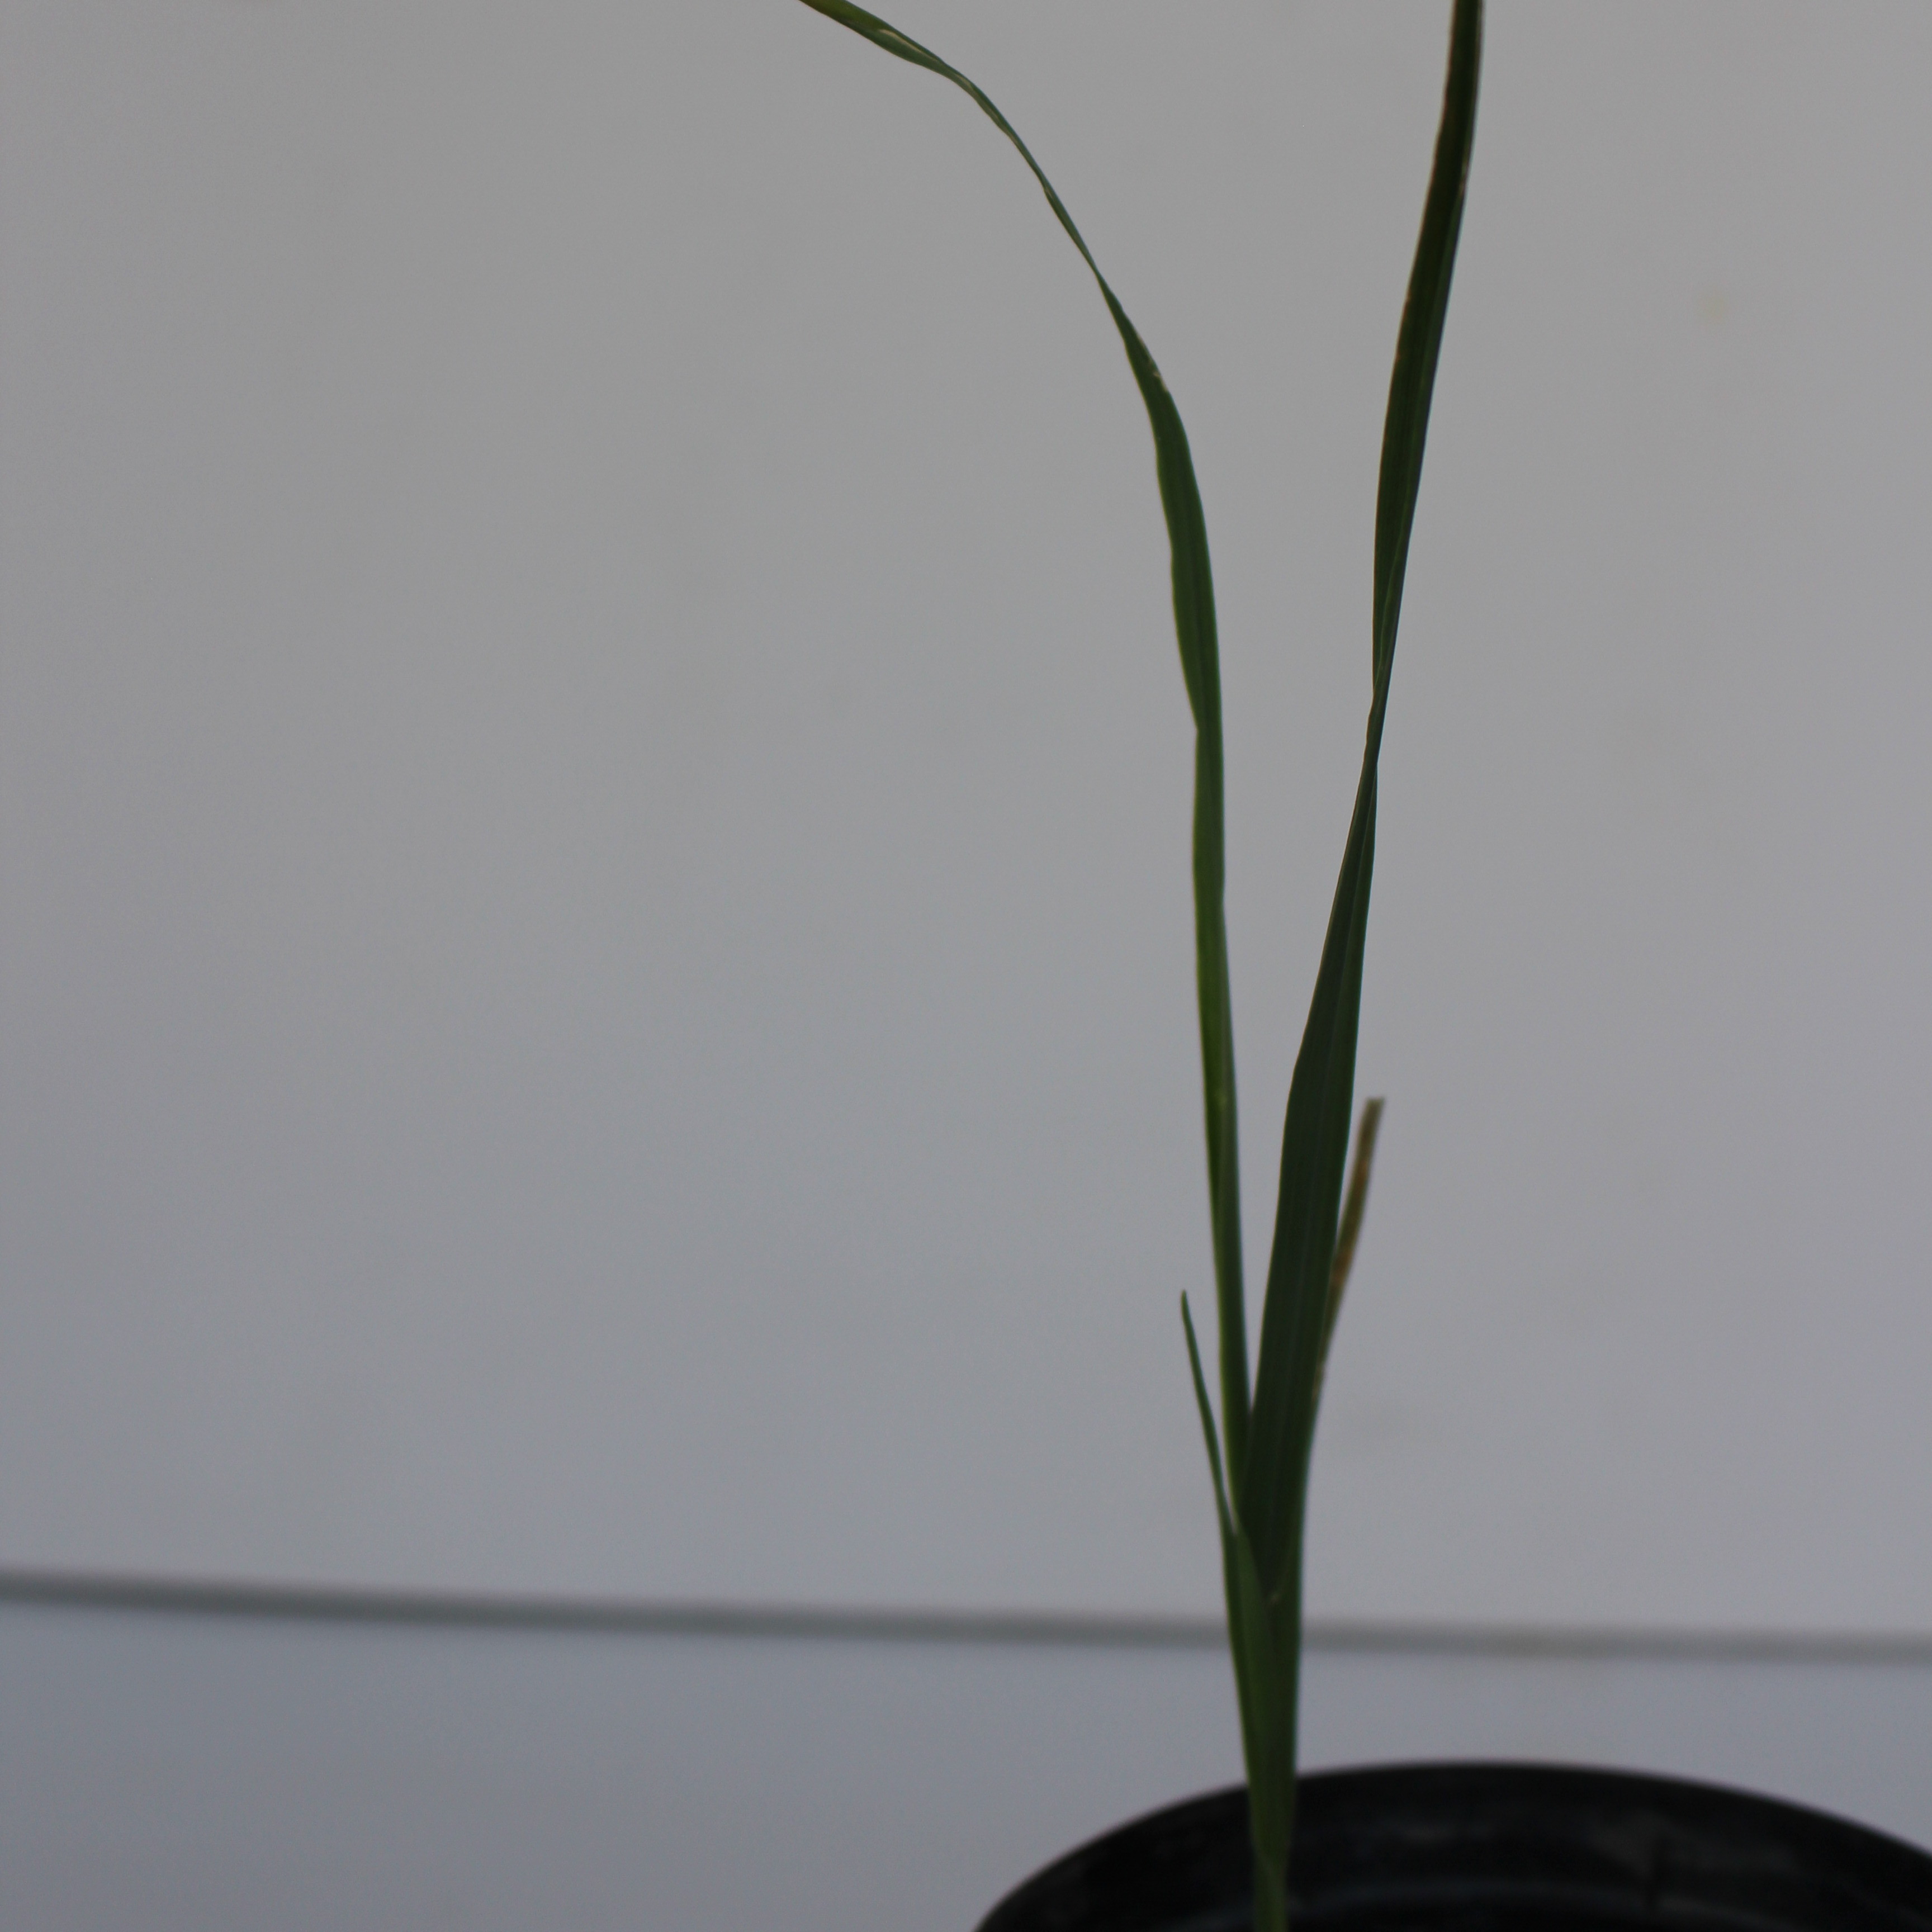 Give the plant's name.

Avena sterilis
